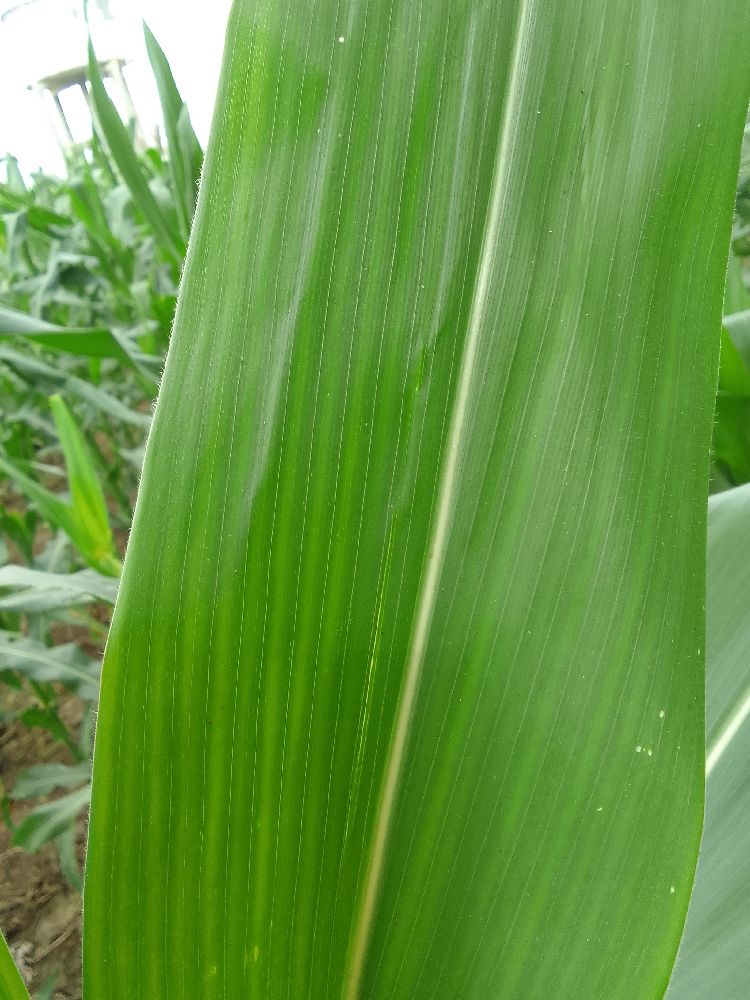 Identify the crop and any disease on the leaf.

maize, healthy
